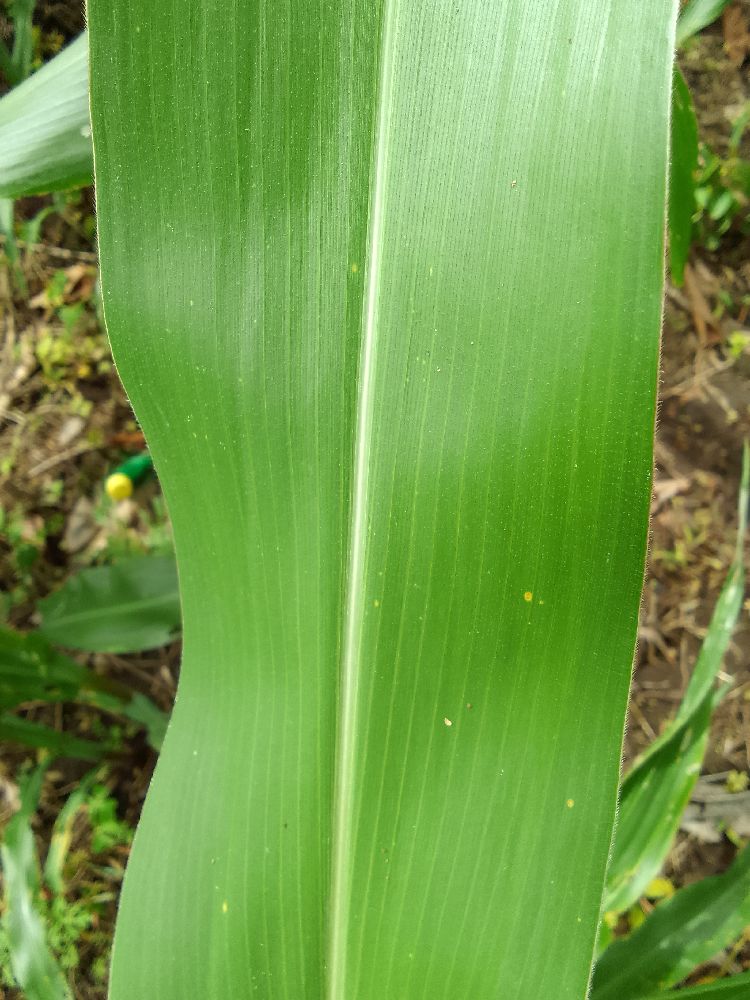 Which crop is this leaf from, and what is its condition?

maize, healthy
